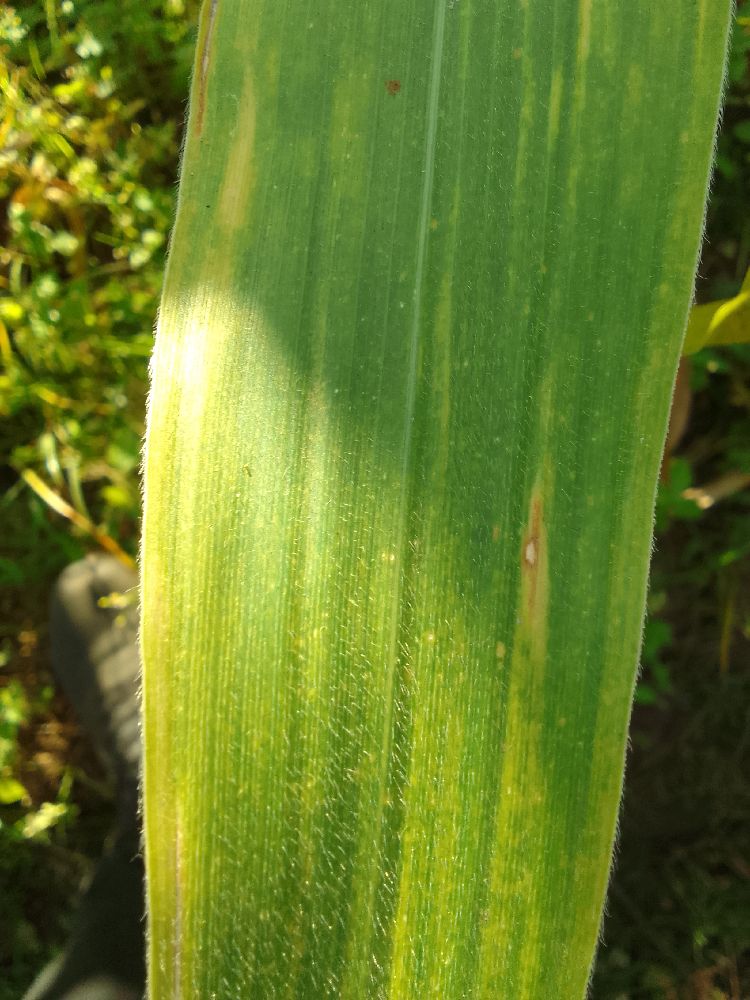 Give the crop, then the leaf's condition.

maize, maize lethal necrosis
